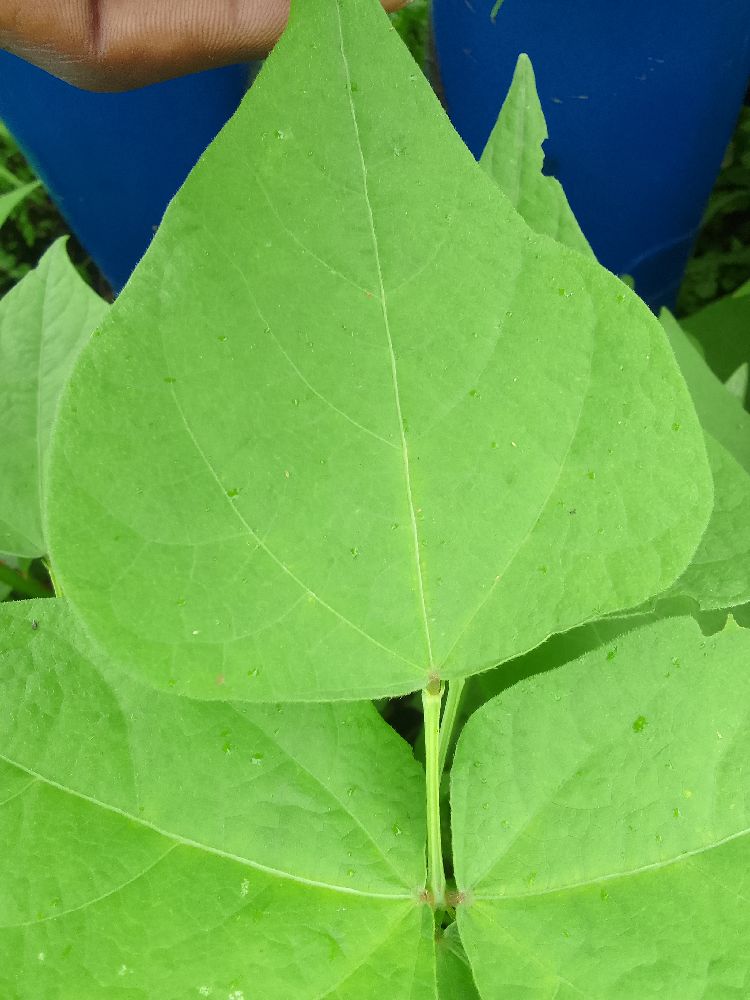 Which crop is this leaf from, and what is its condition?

common bean, healthy
